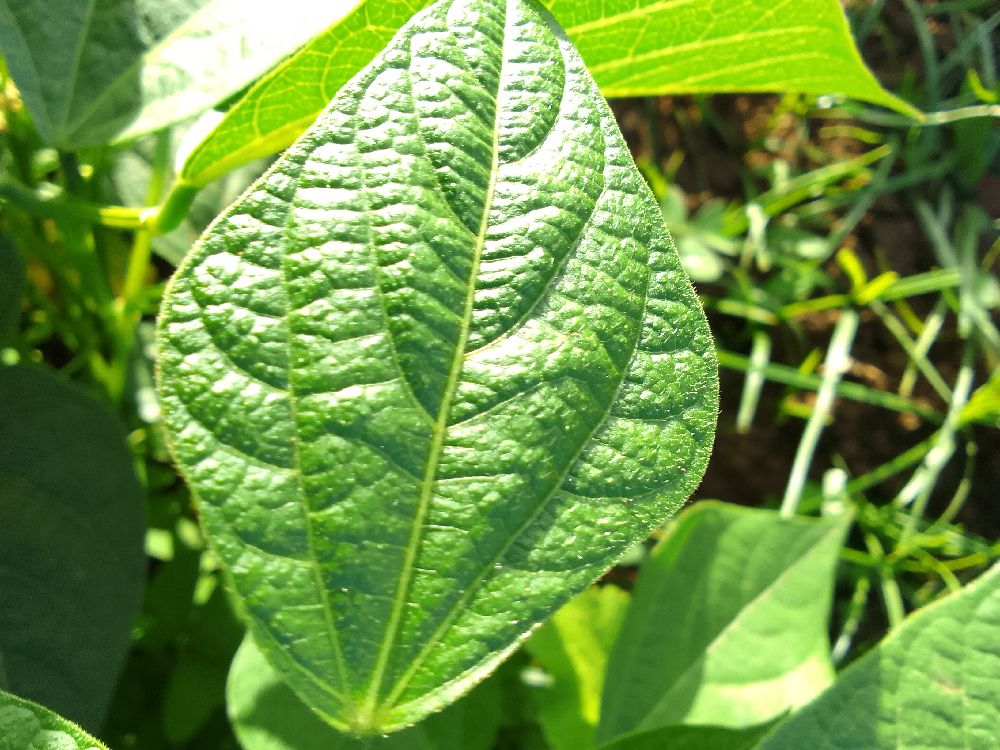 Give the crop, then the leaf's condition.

common bean, healthy
